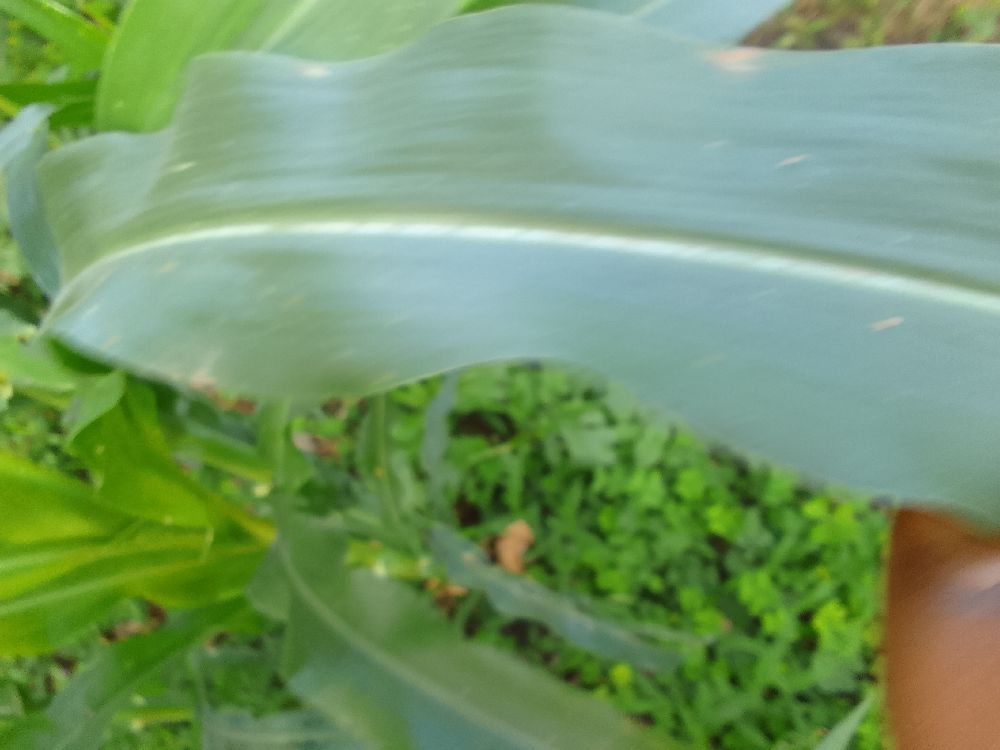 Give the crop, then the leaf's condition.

maize, healthy
